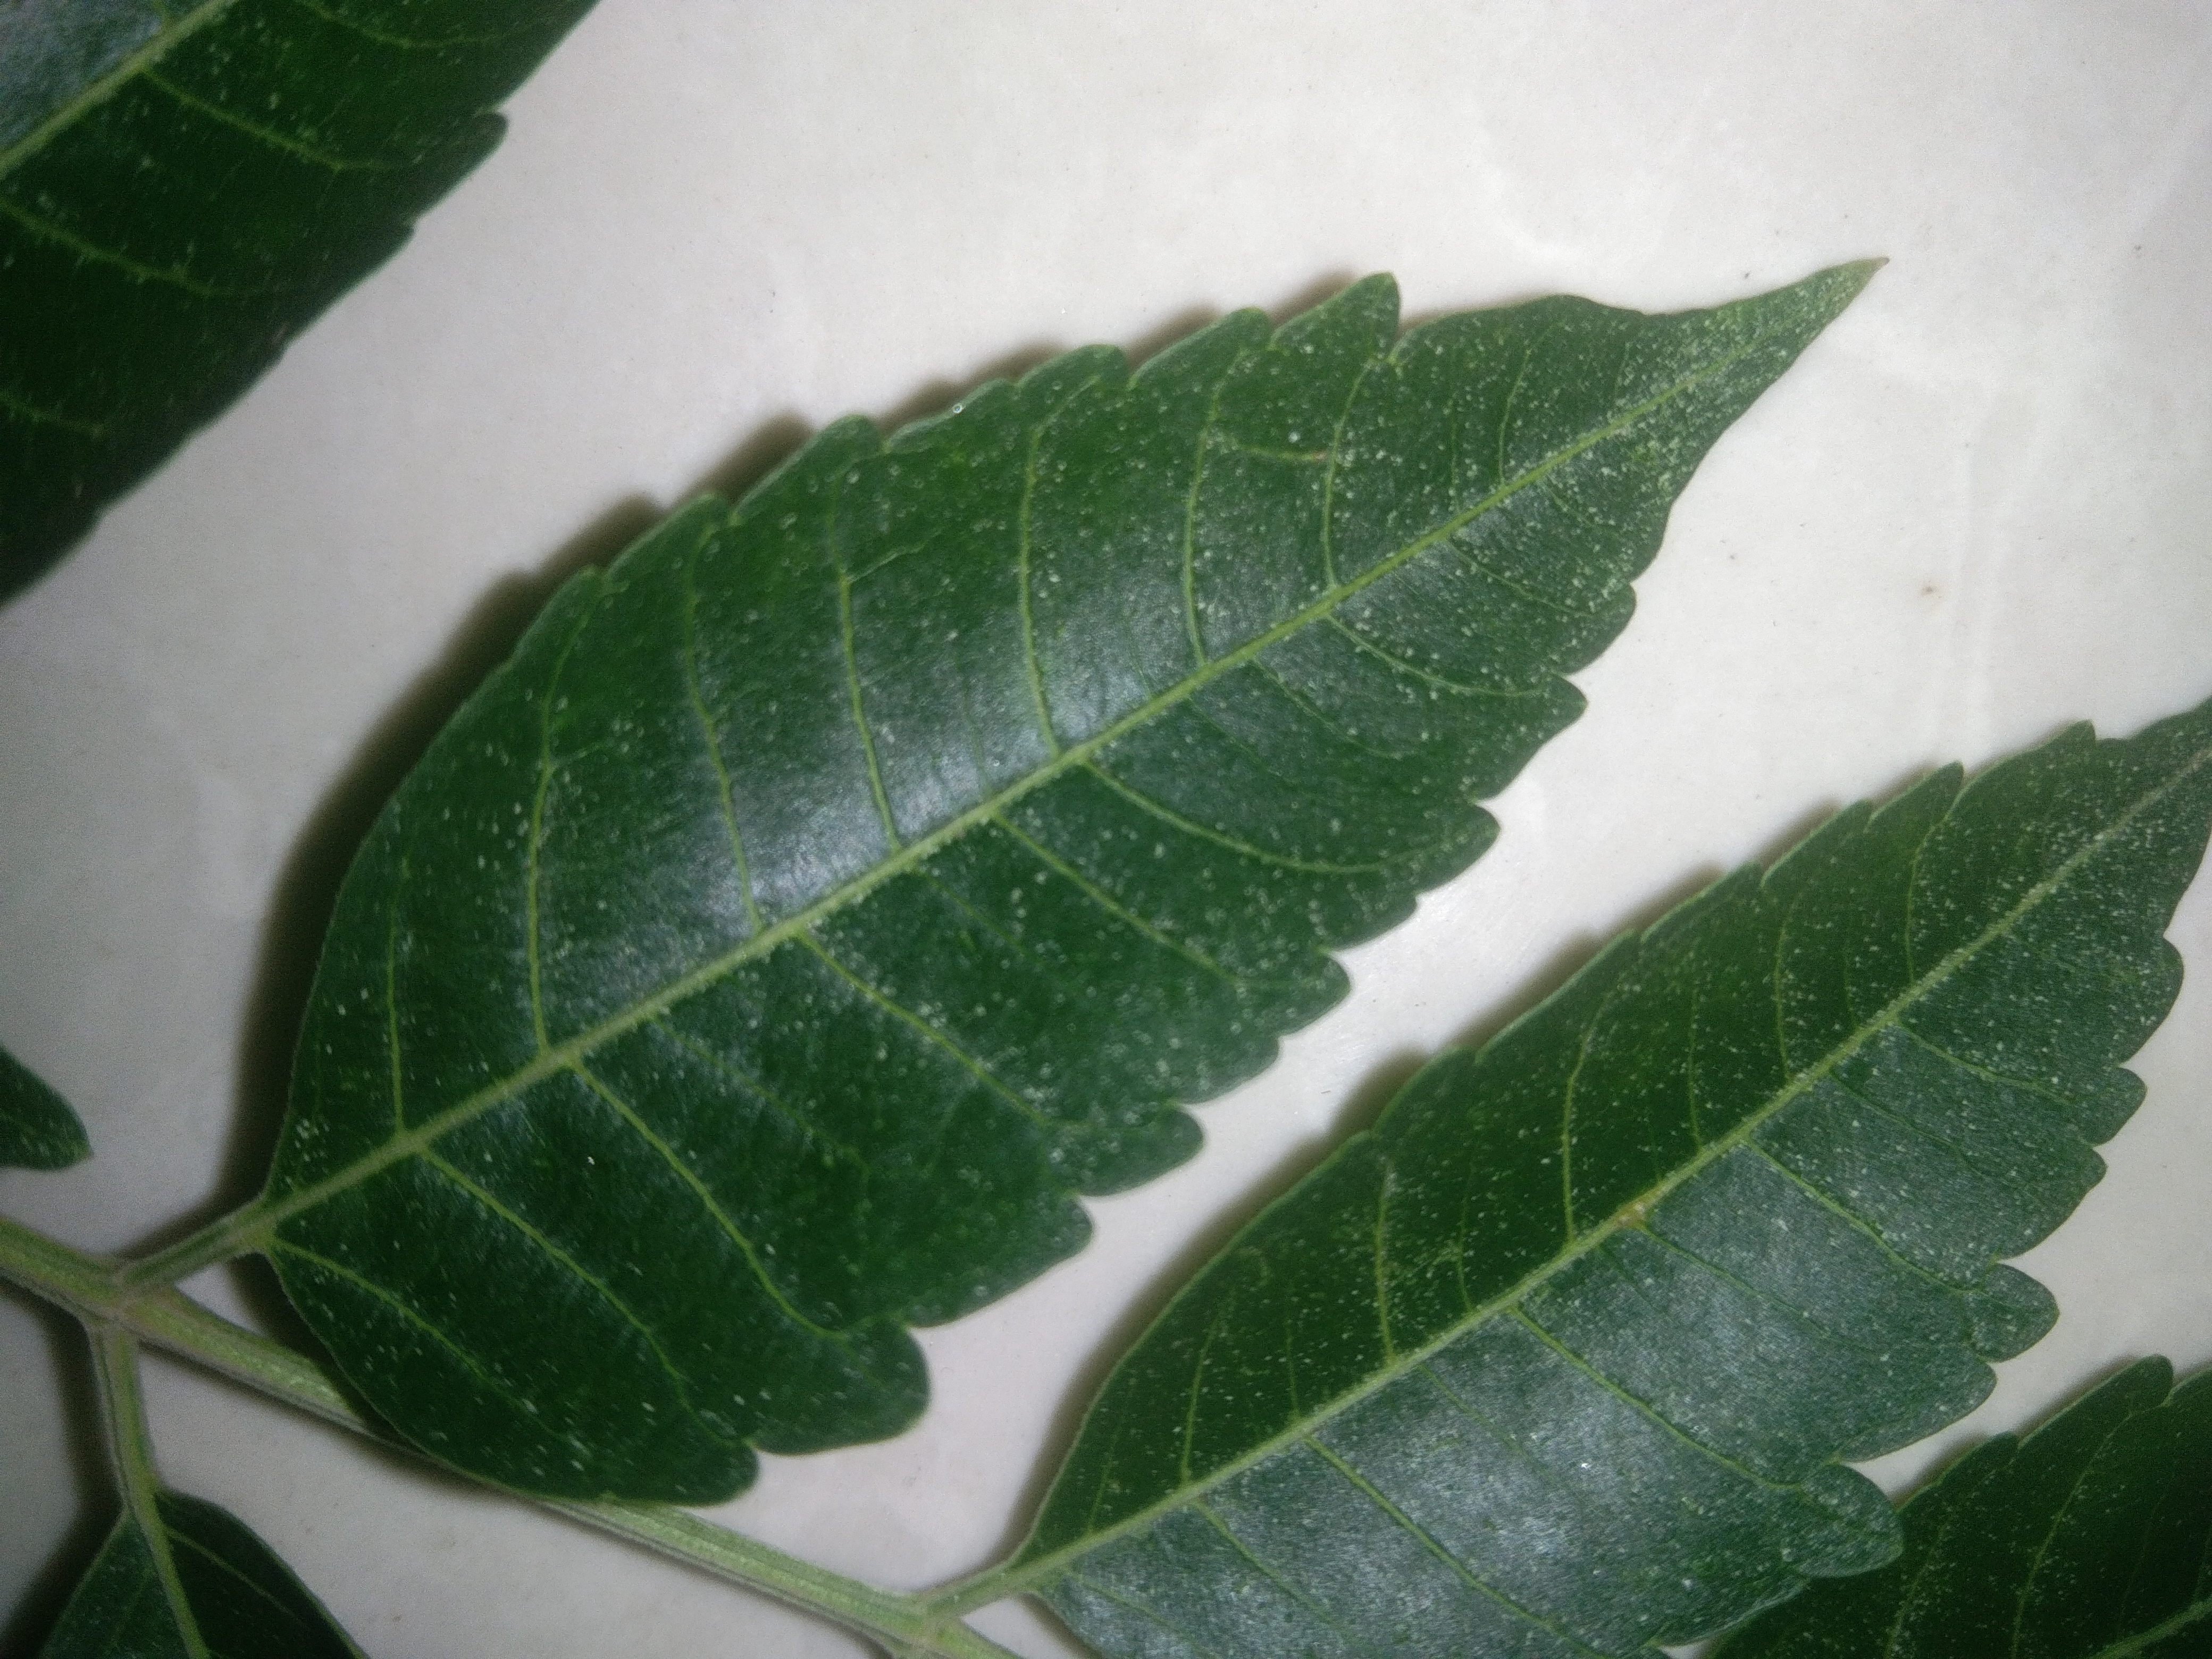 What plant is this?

neem
